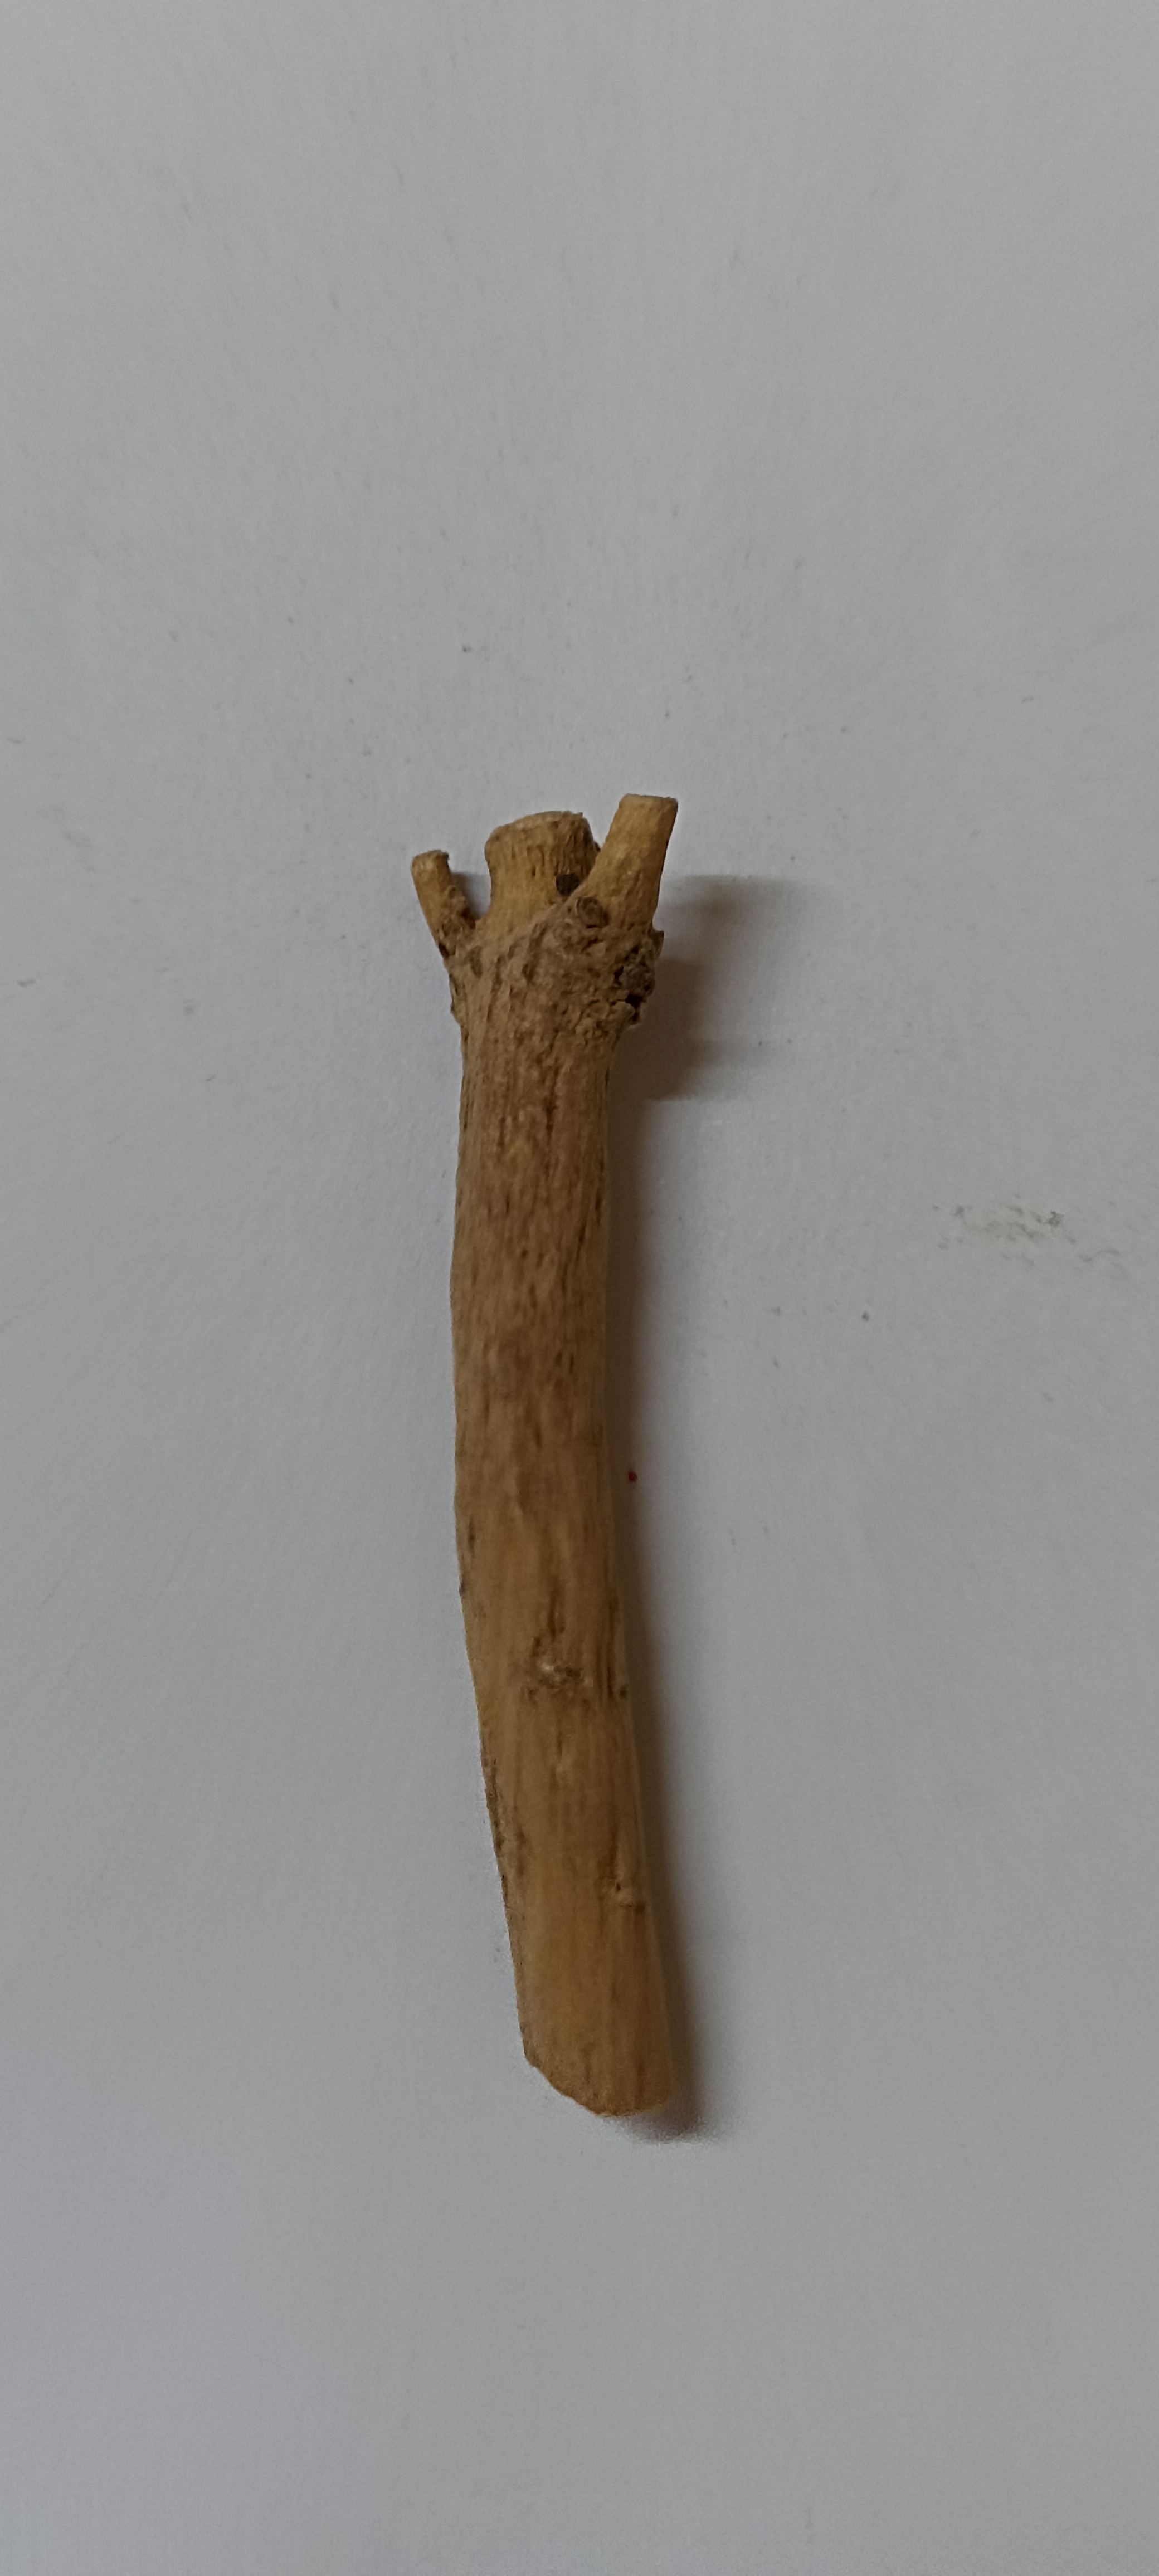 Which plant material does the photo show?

ashwagandha
